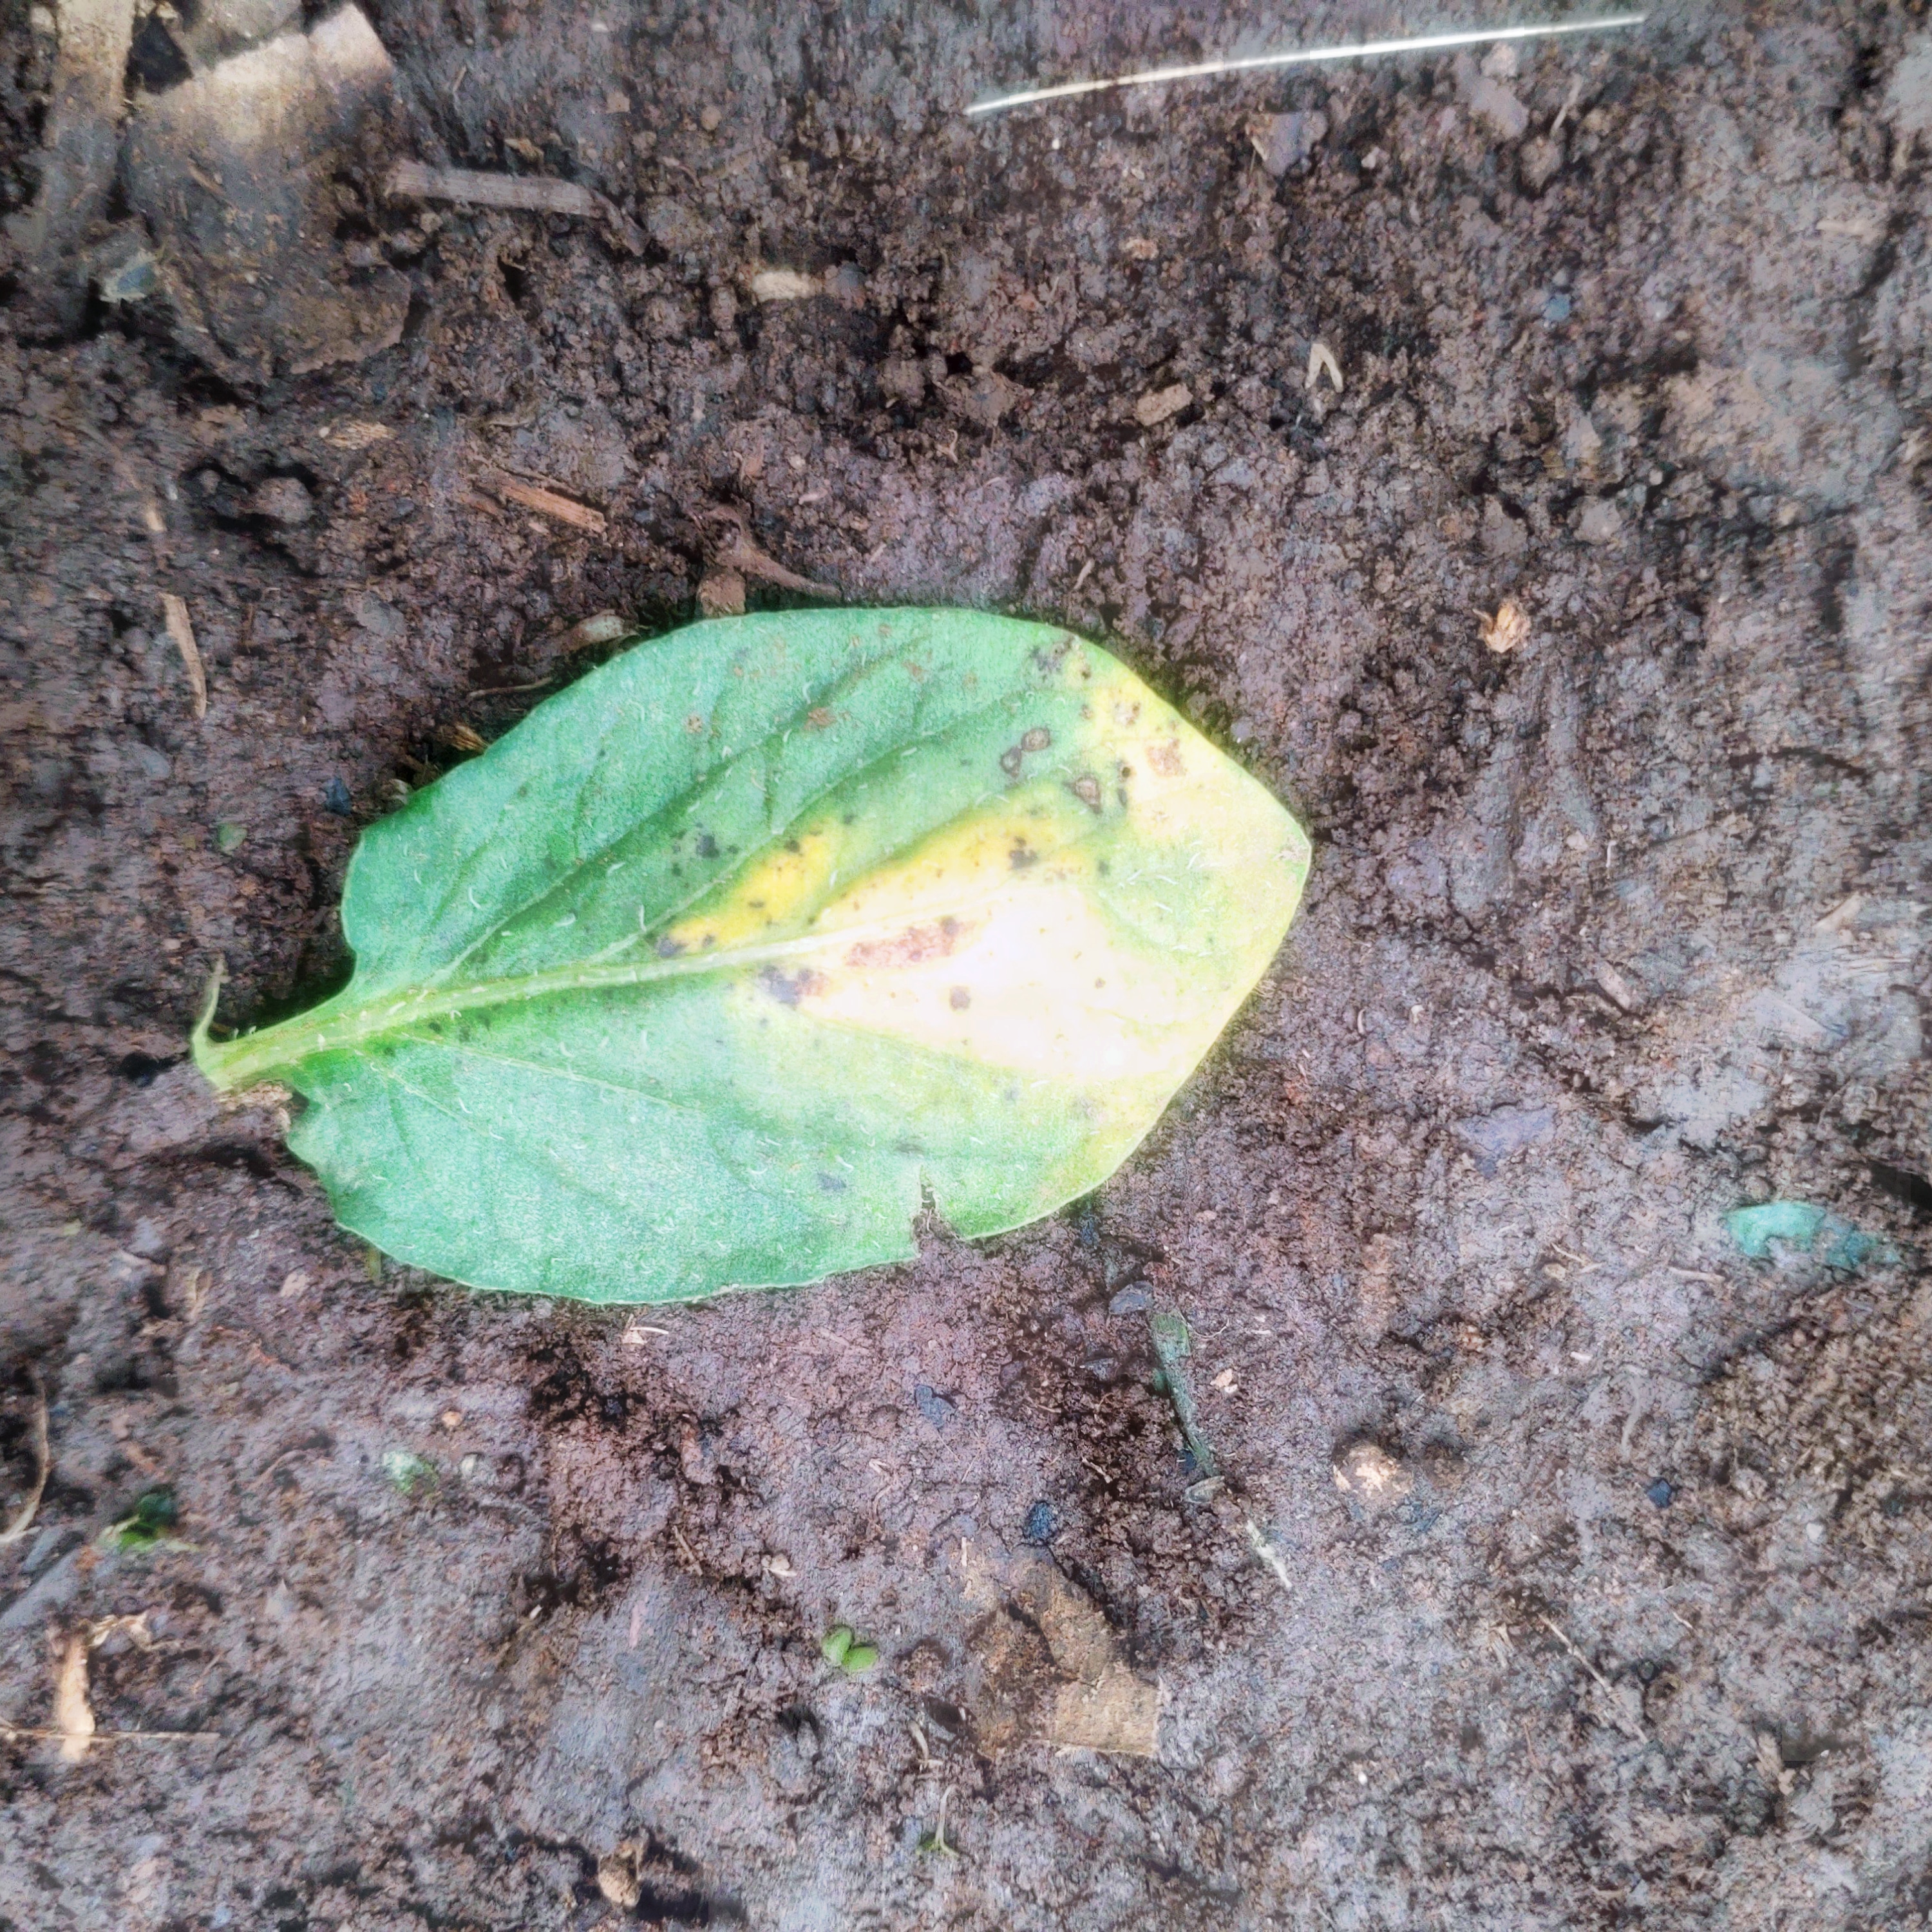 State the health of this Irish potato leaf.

late blight
